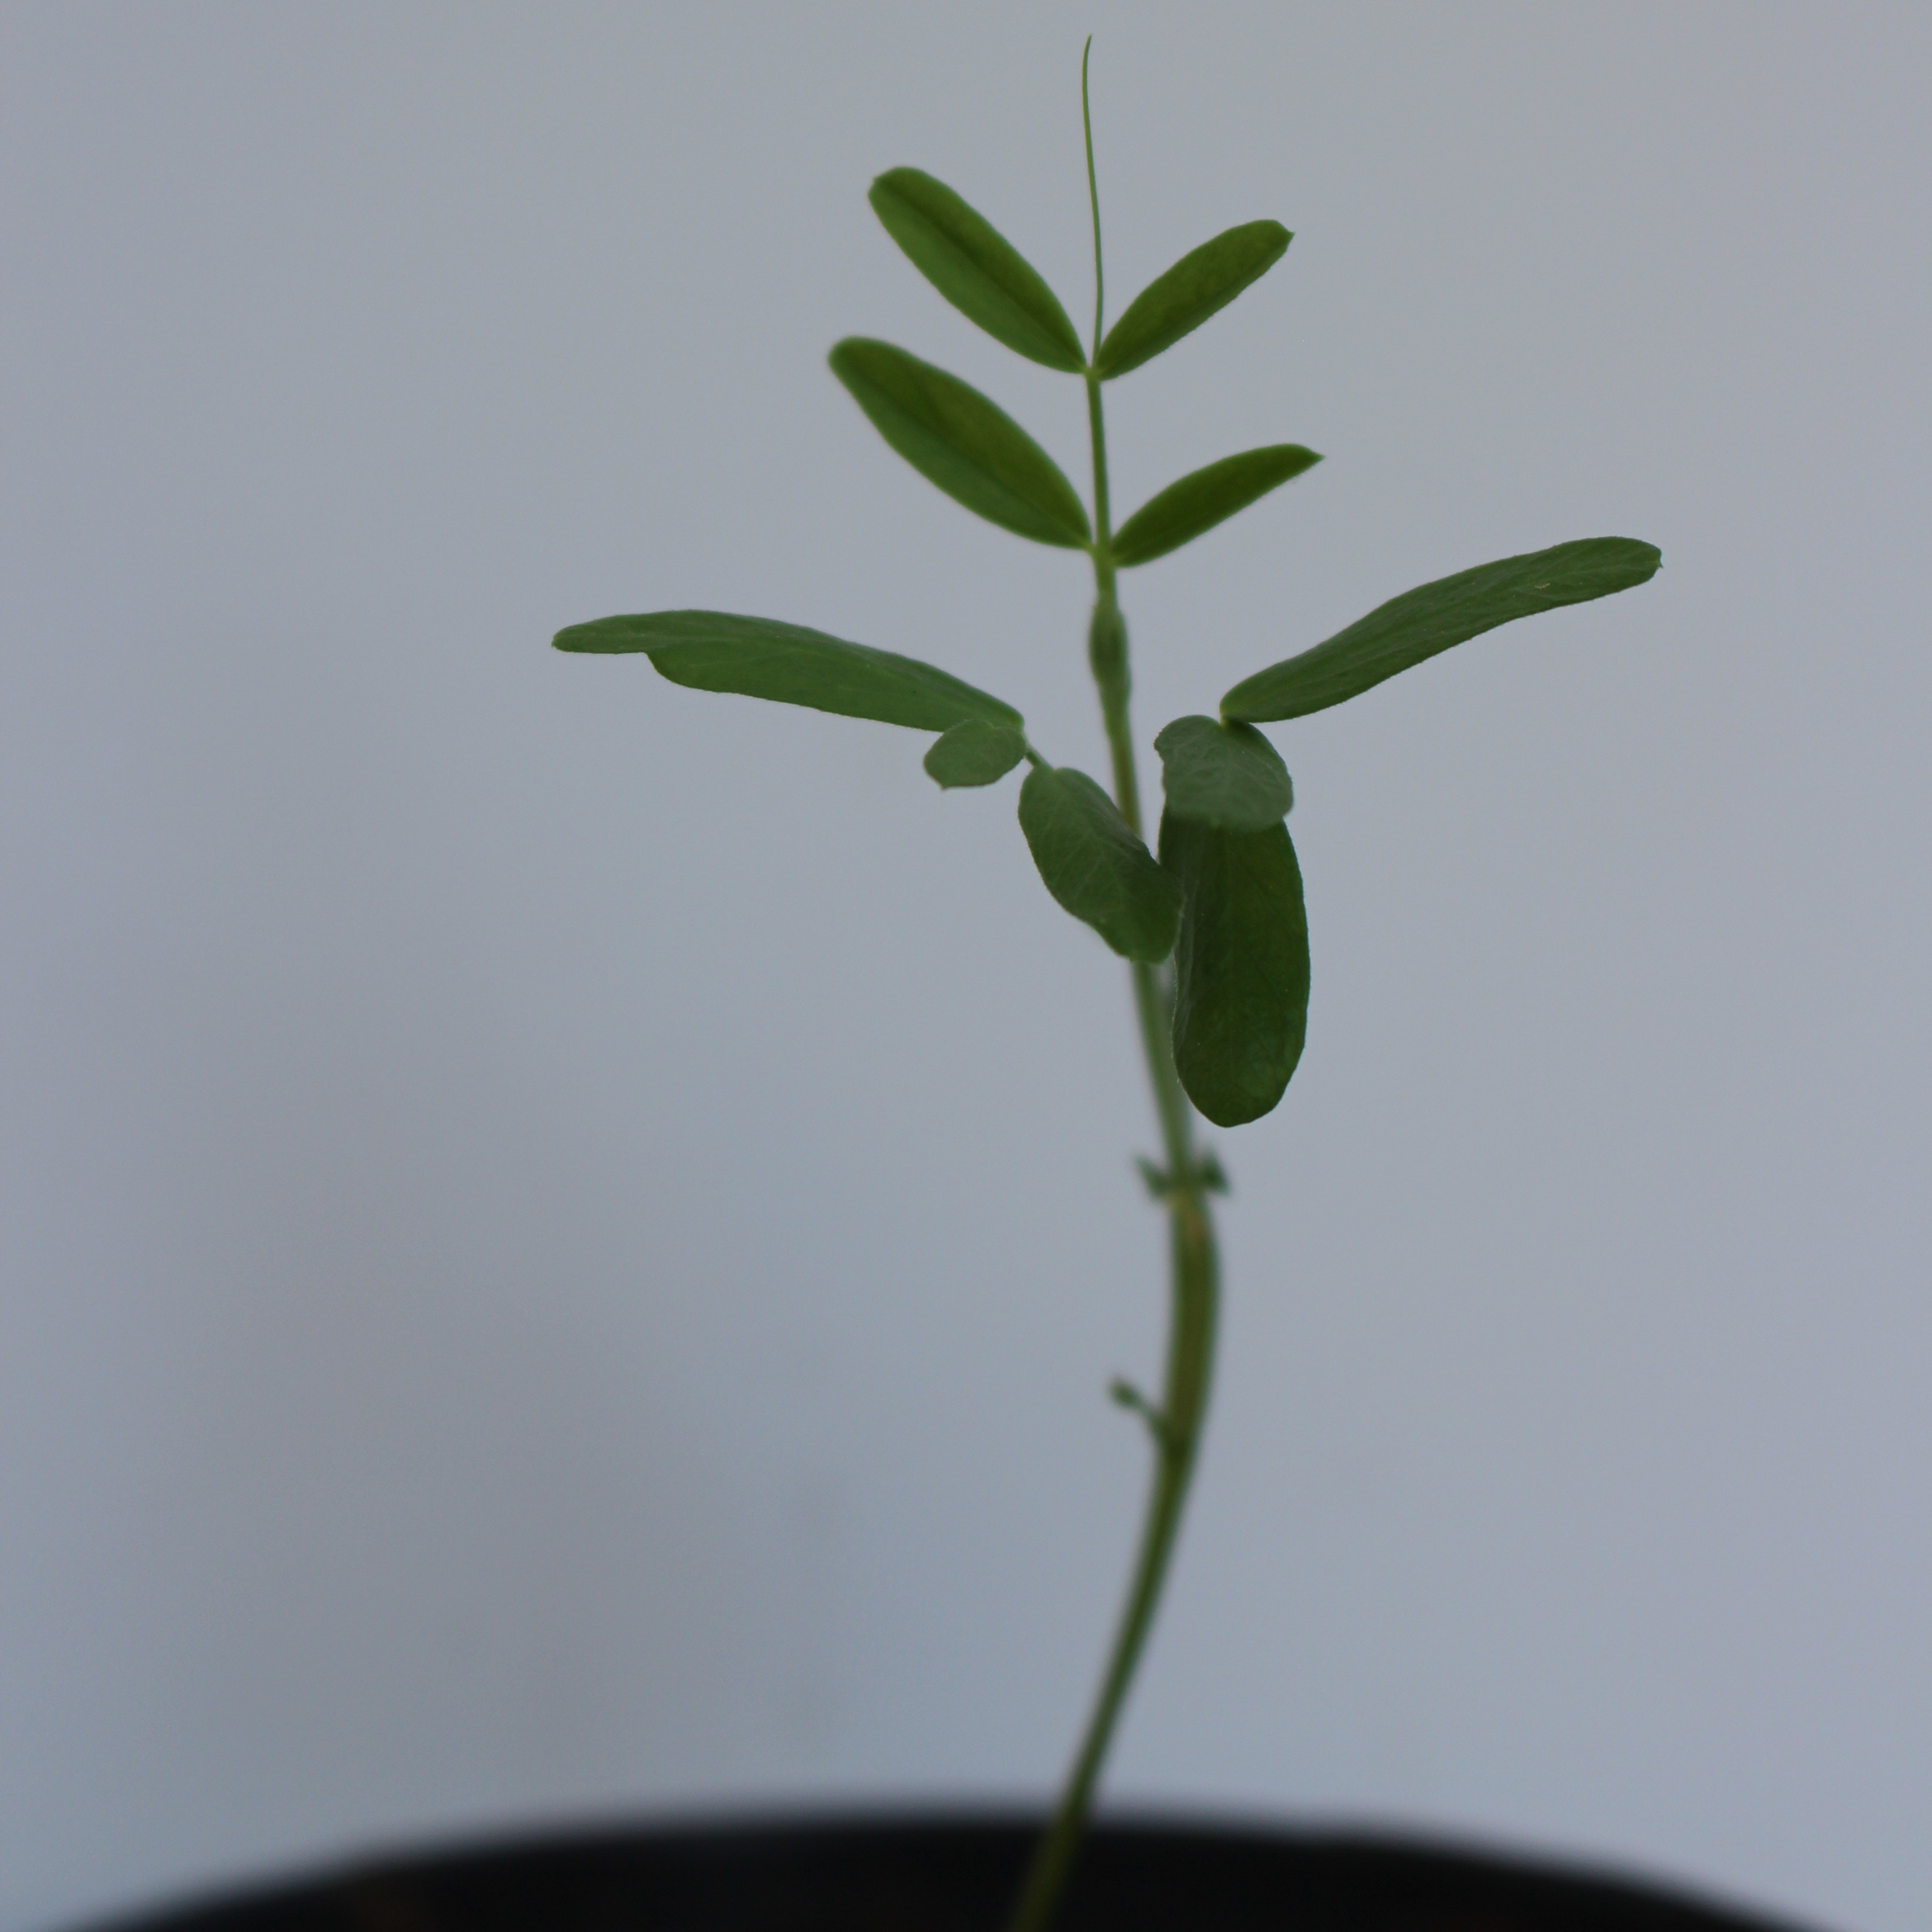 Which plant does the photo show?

Vicia sativa
